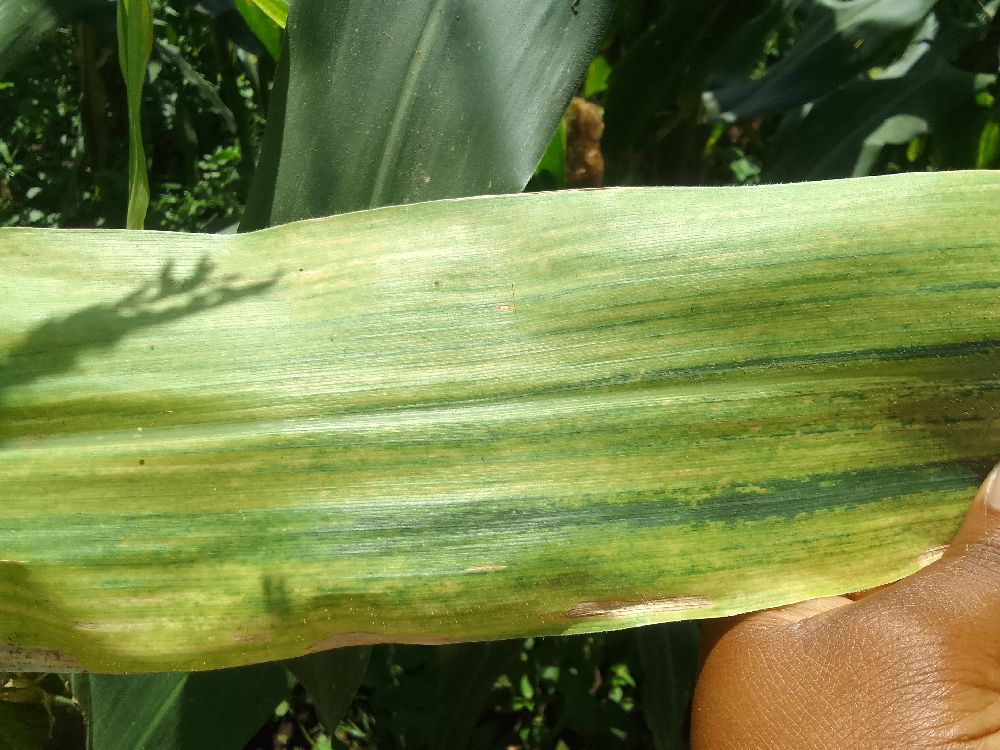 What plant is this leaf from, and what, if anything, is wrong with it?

maize, maize lethal necrosis
